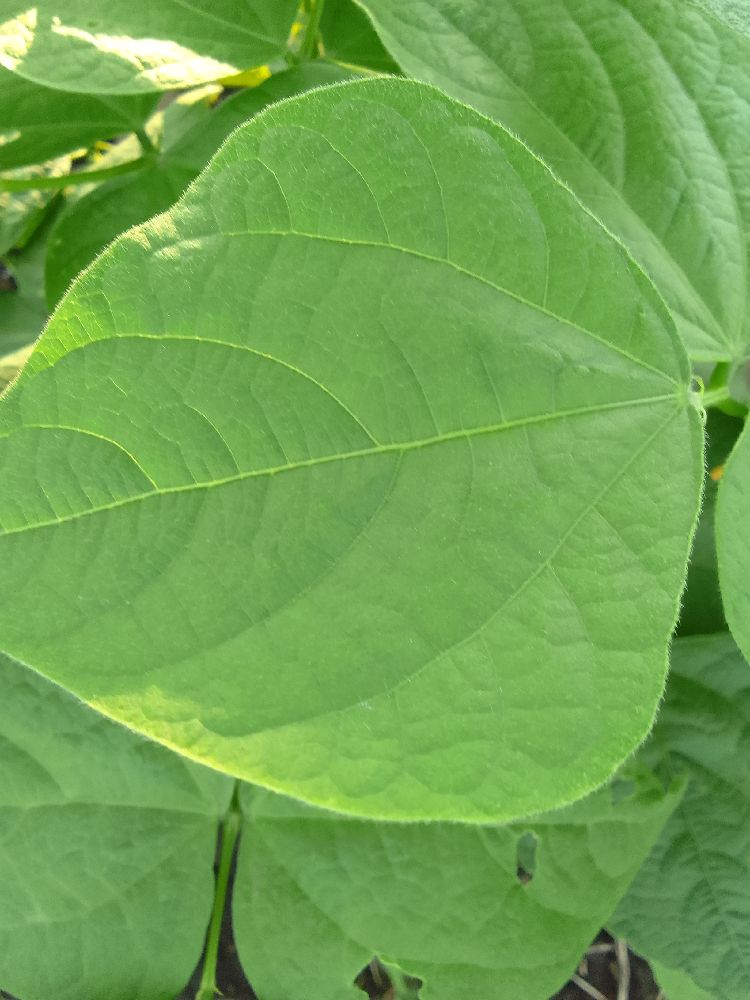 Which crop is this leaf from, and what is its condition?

common bean, healthy
